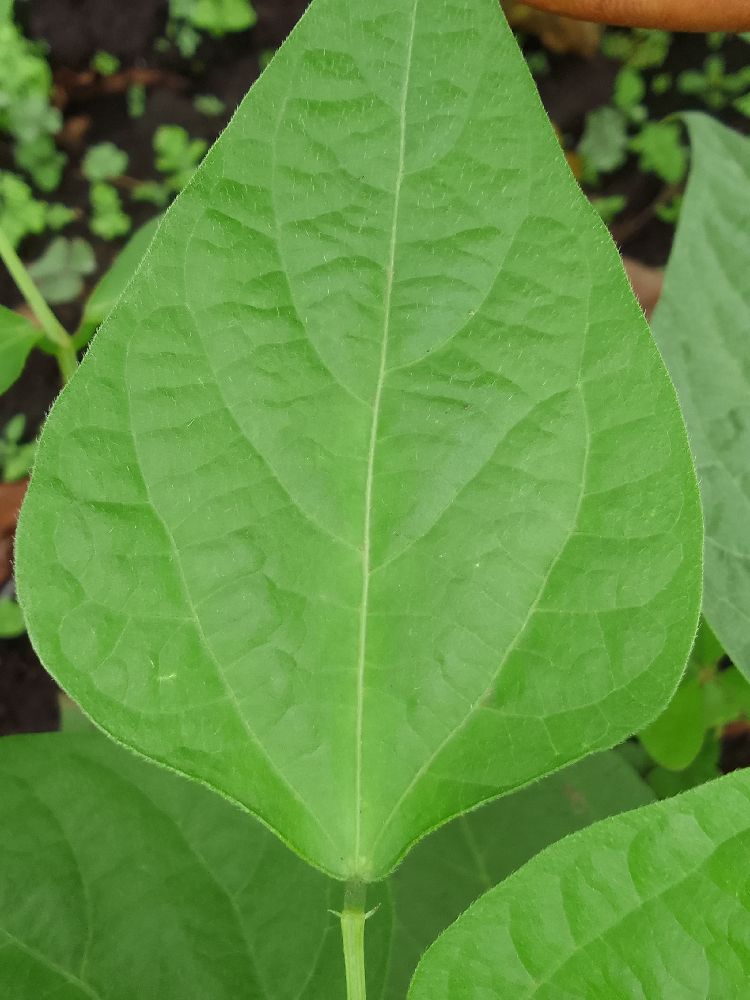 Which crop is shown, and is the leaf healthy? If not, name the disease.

common bean, healthy
